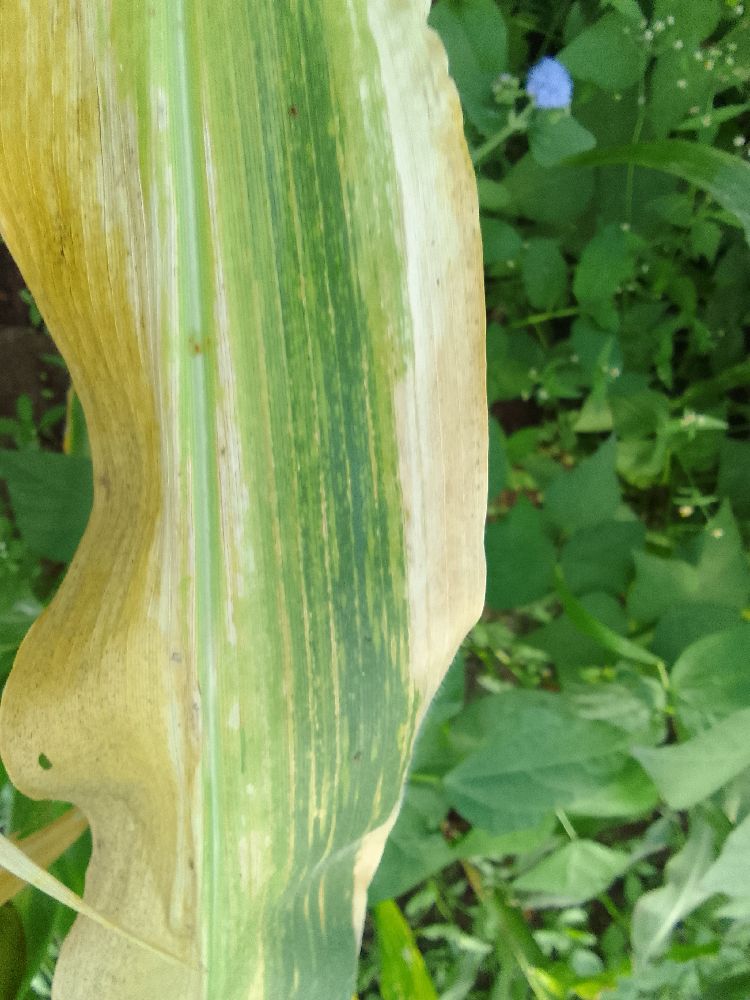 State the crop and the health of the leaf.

maize, maize lethal necrosis
